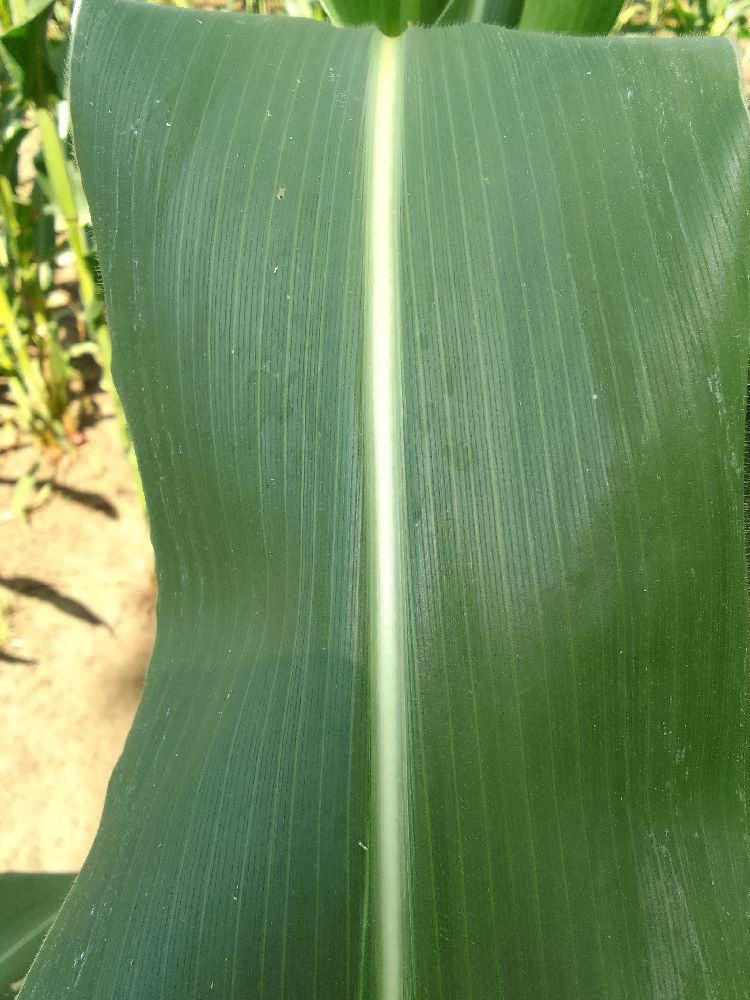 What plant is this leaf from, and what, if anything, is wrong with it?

maize, healthy
